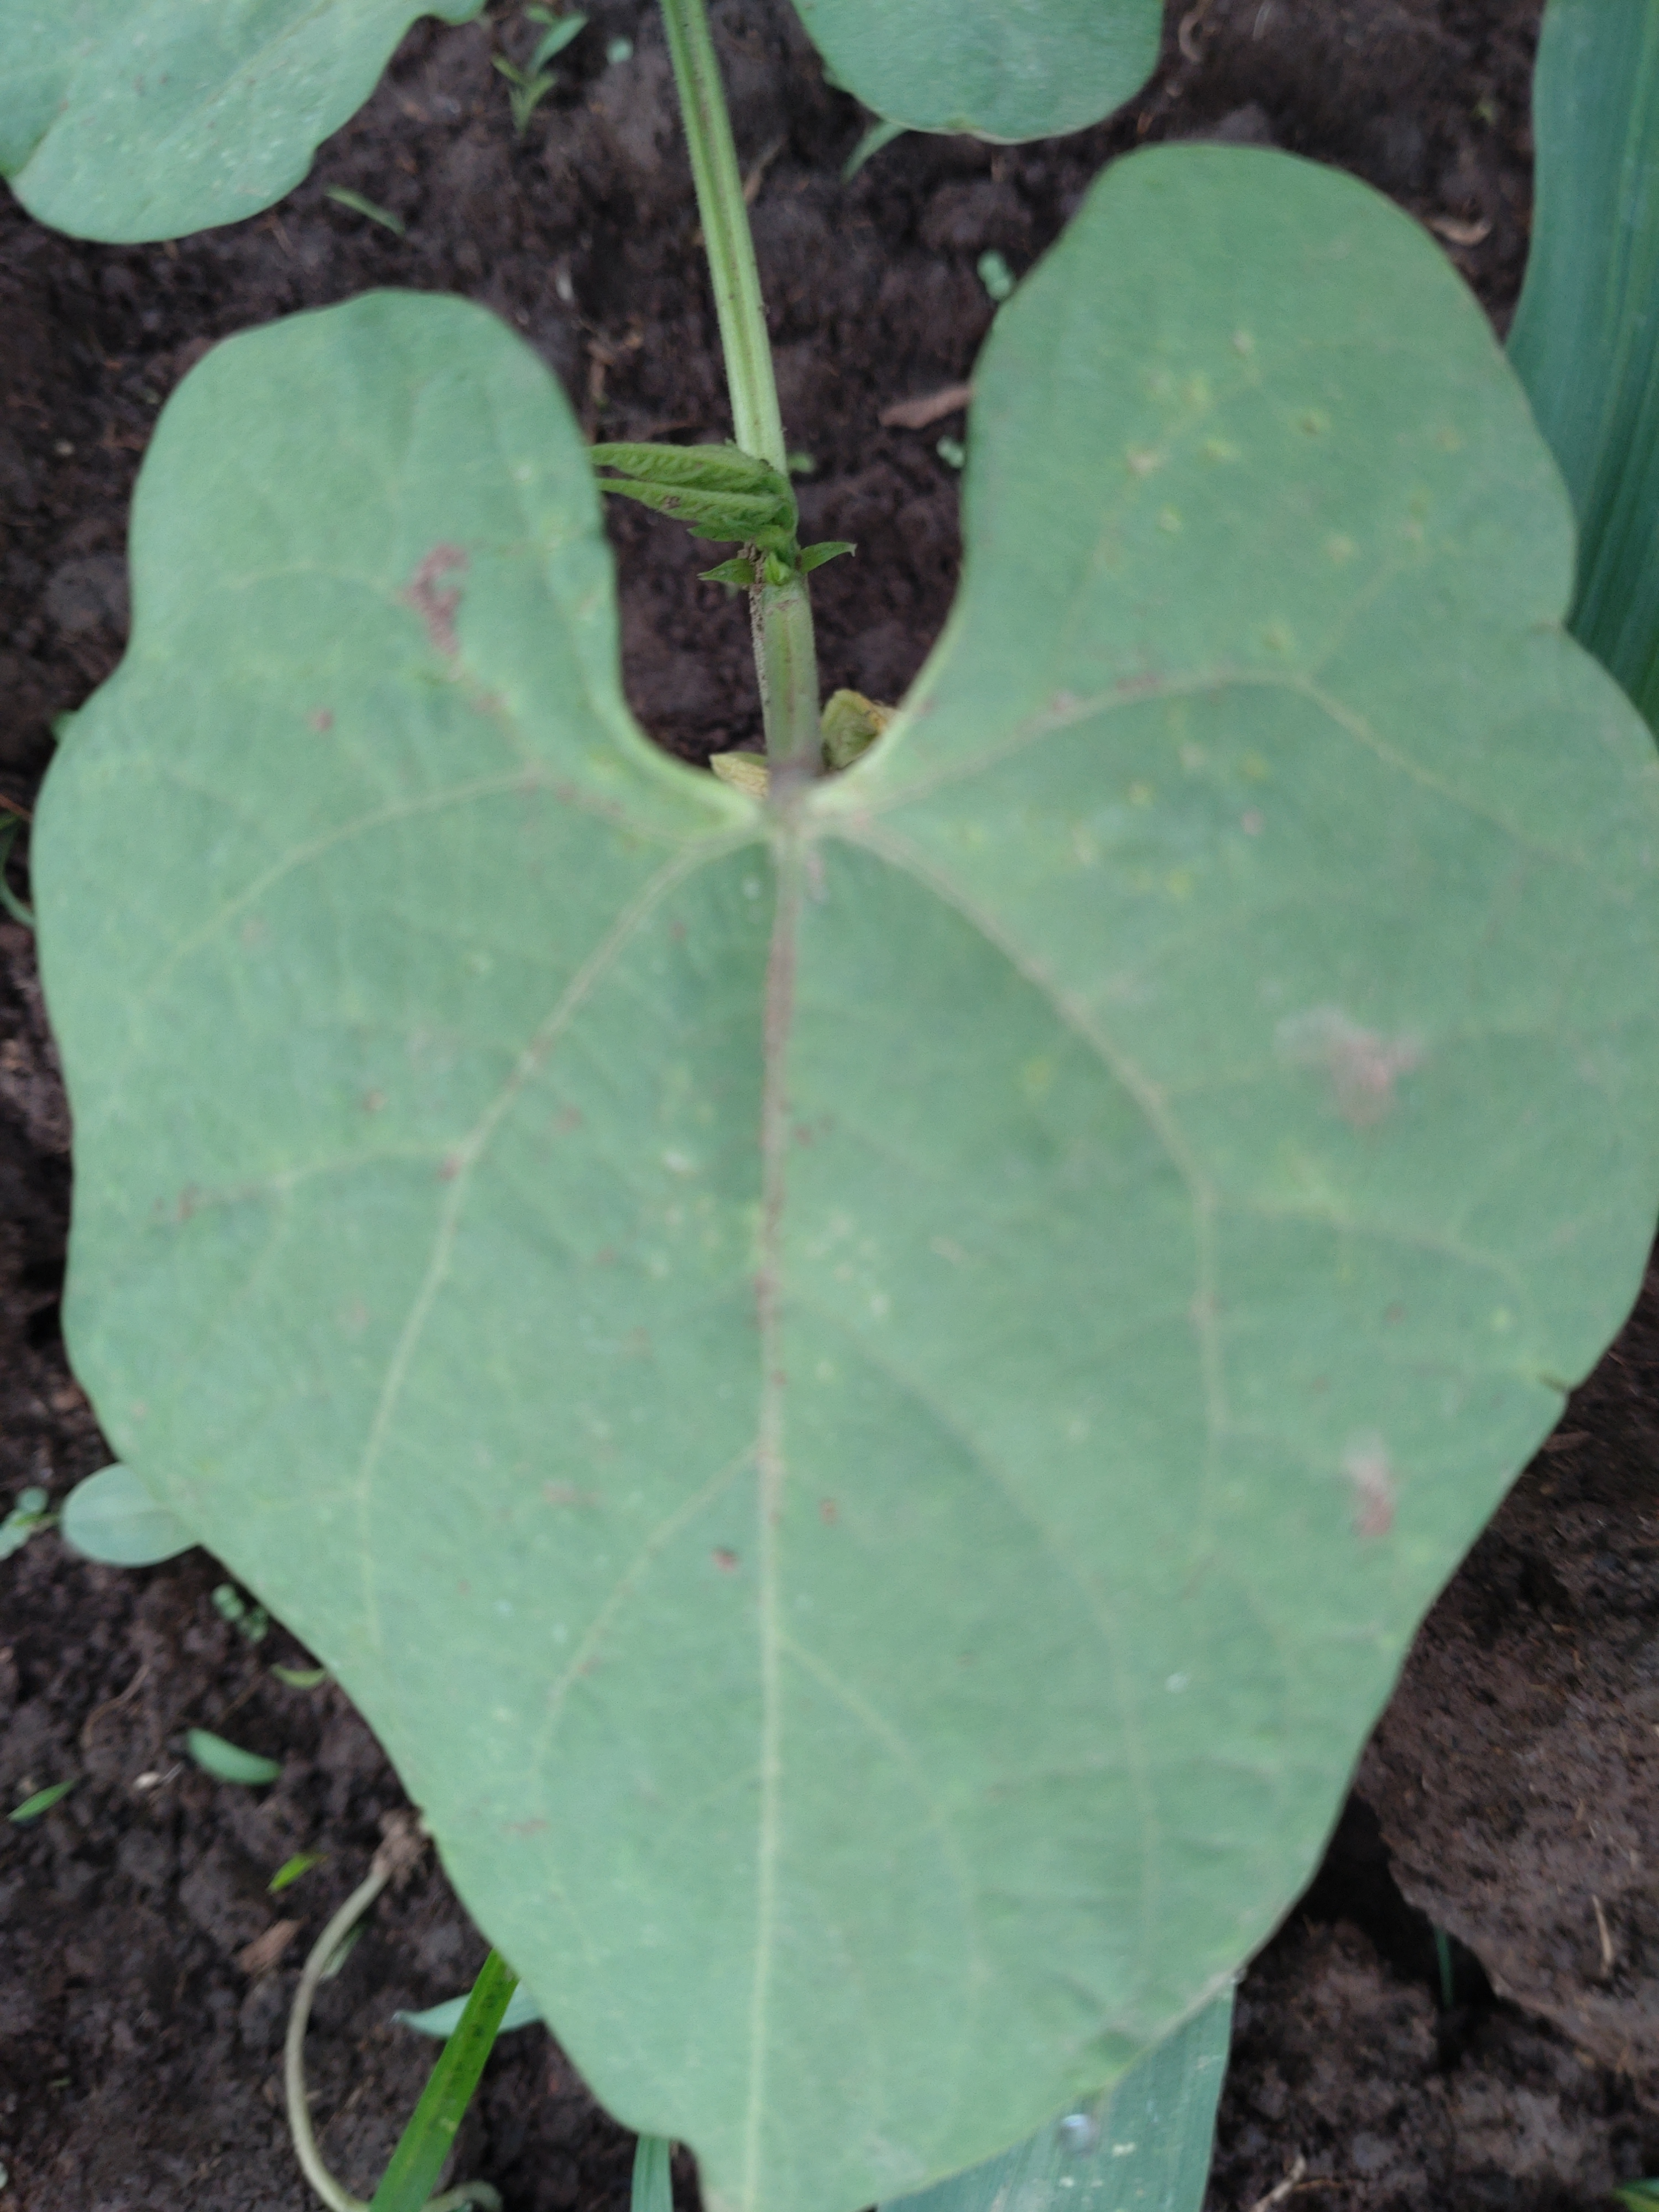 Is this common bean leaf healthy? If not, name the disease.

healthy
